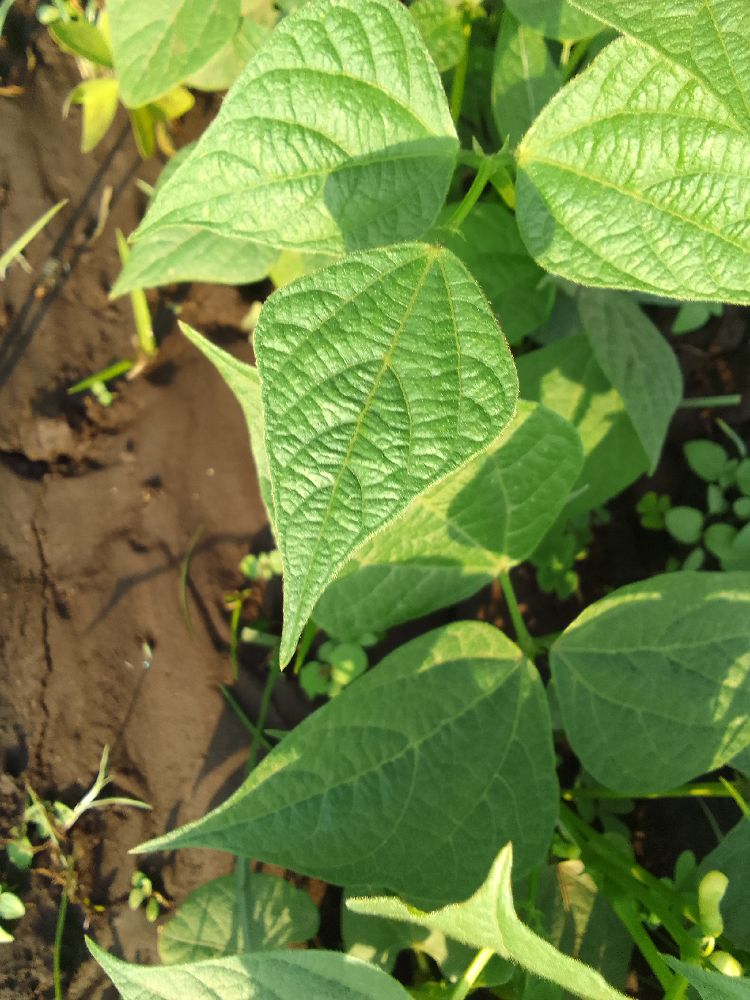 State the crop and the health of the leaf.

common bean, healthy
